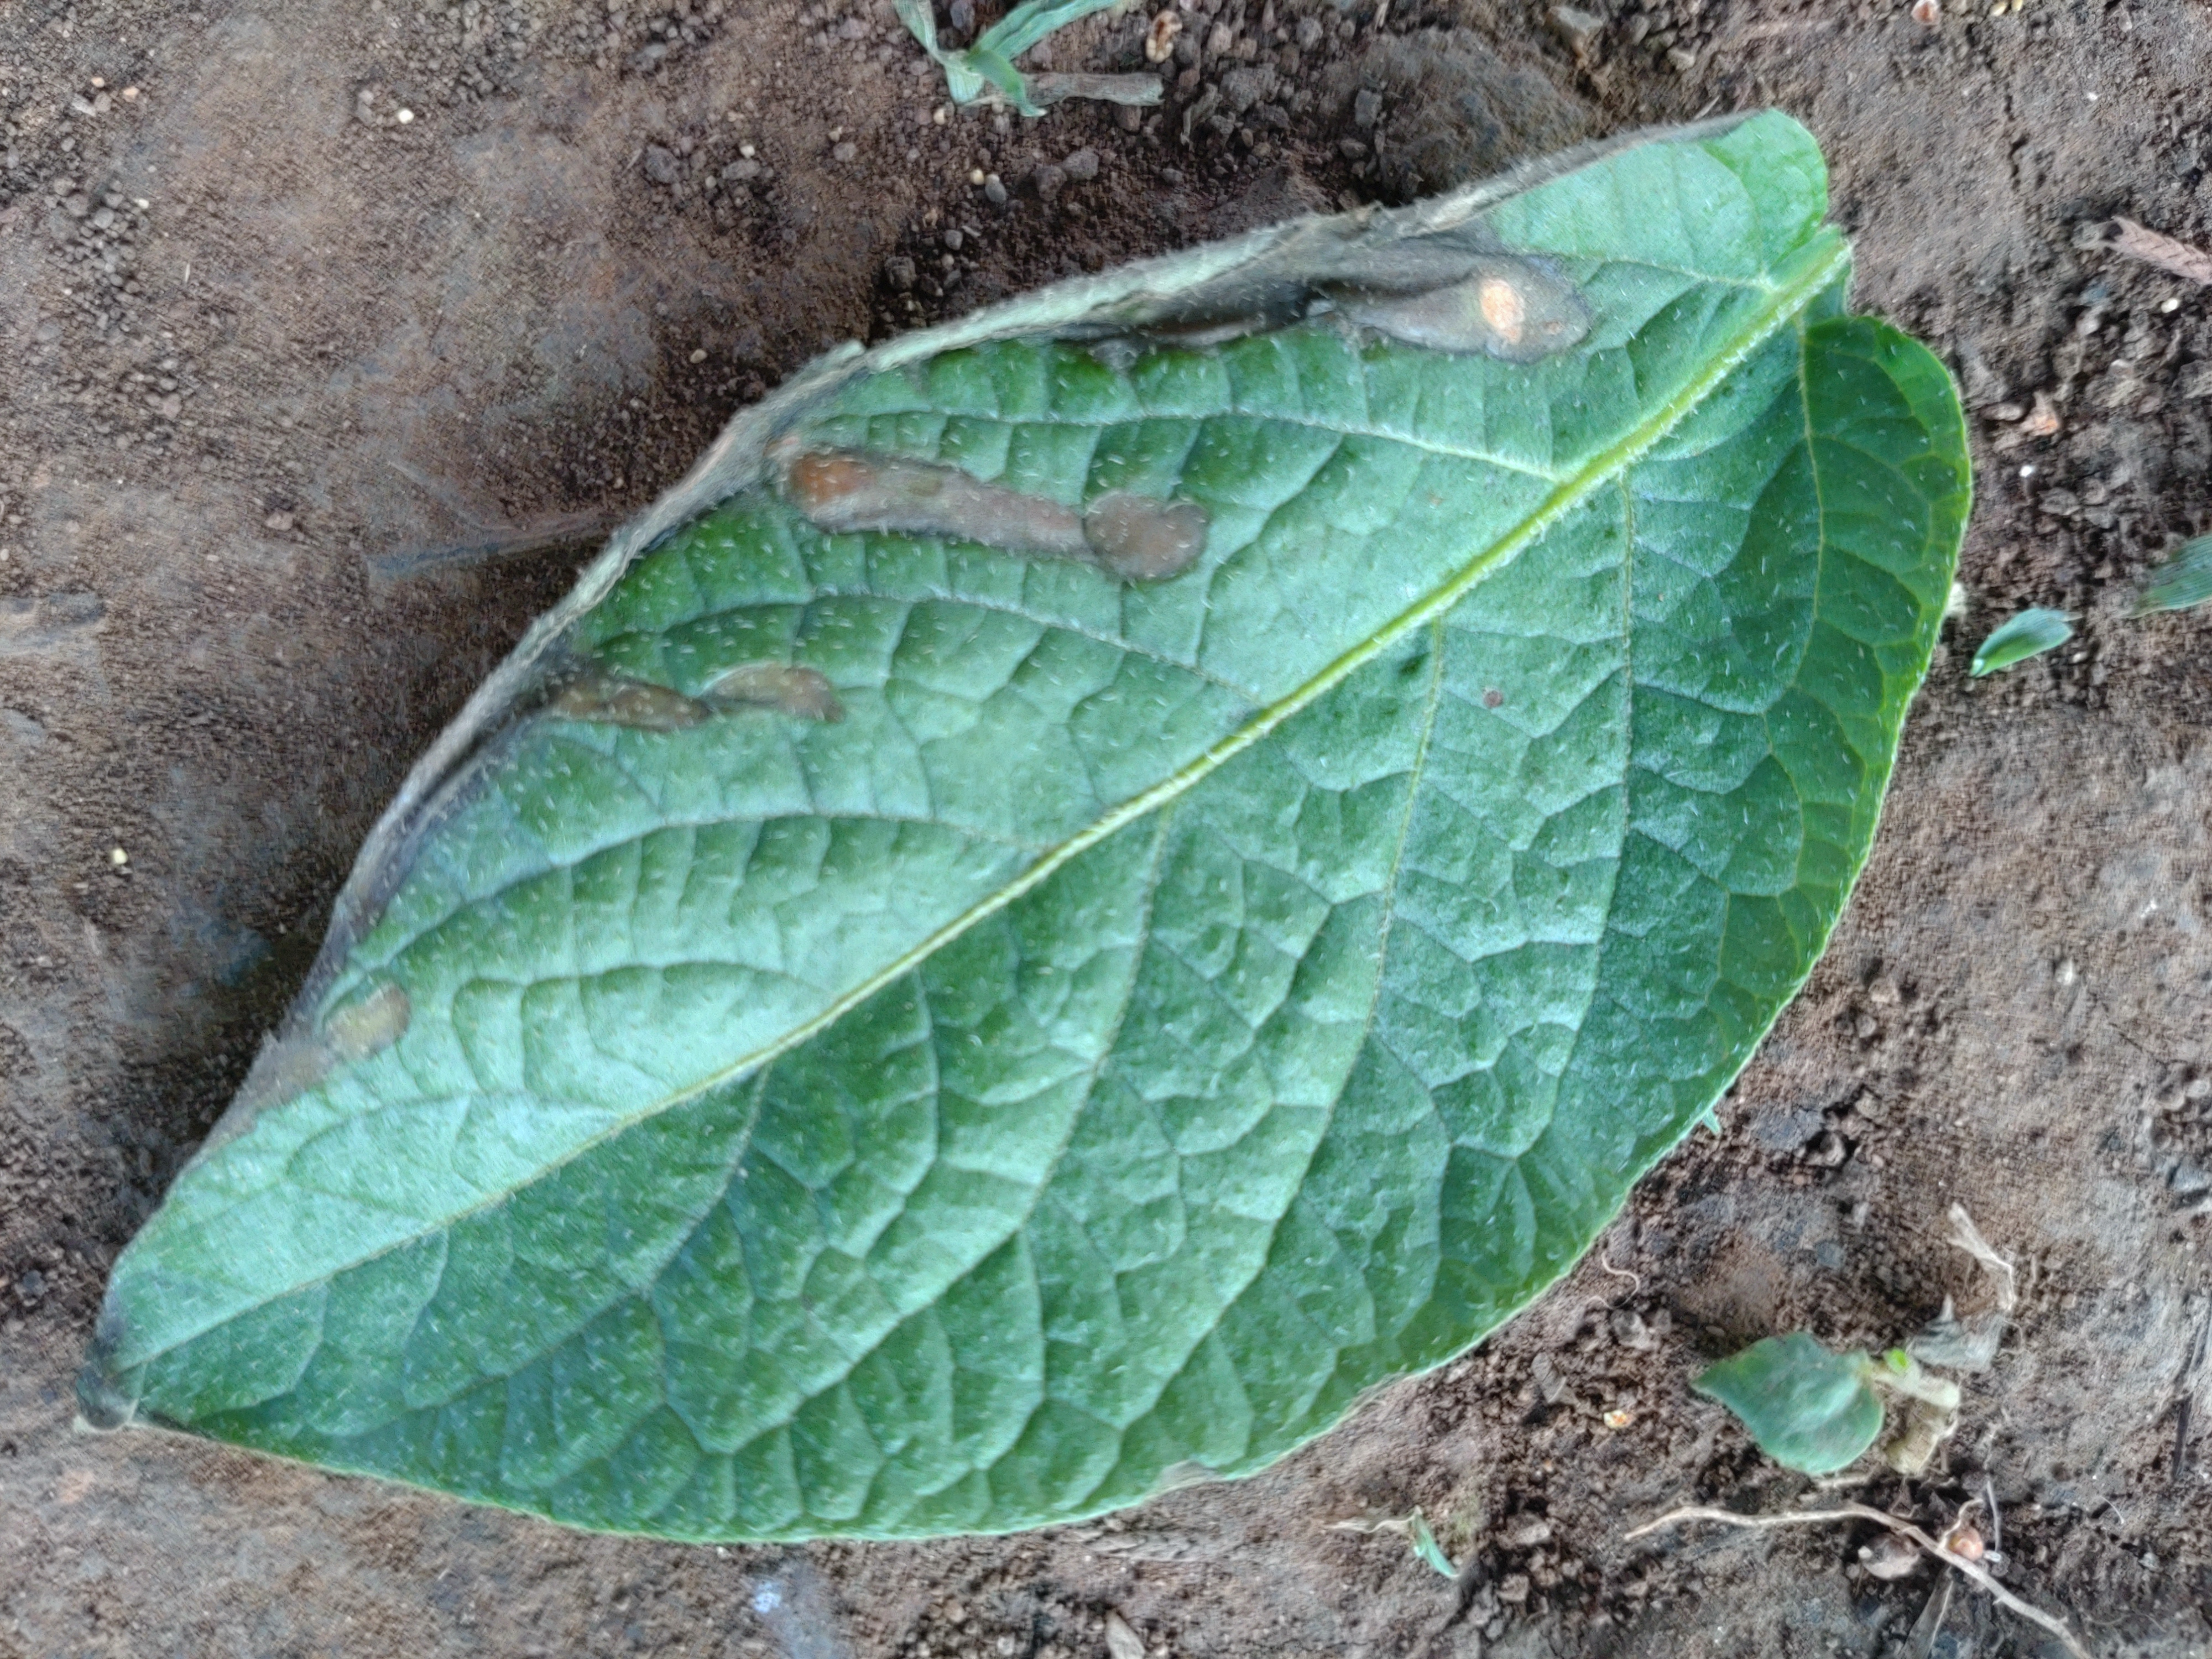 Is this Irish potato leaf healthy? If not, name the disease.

early blight
